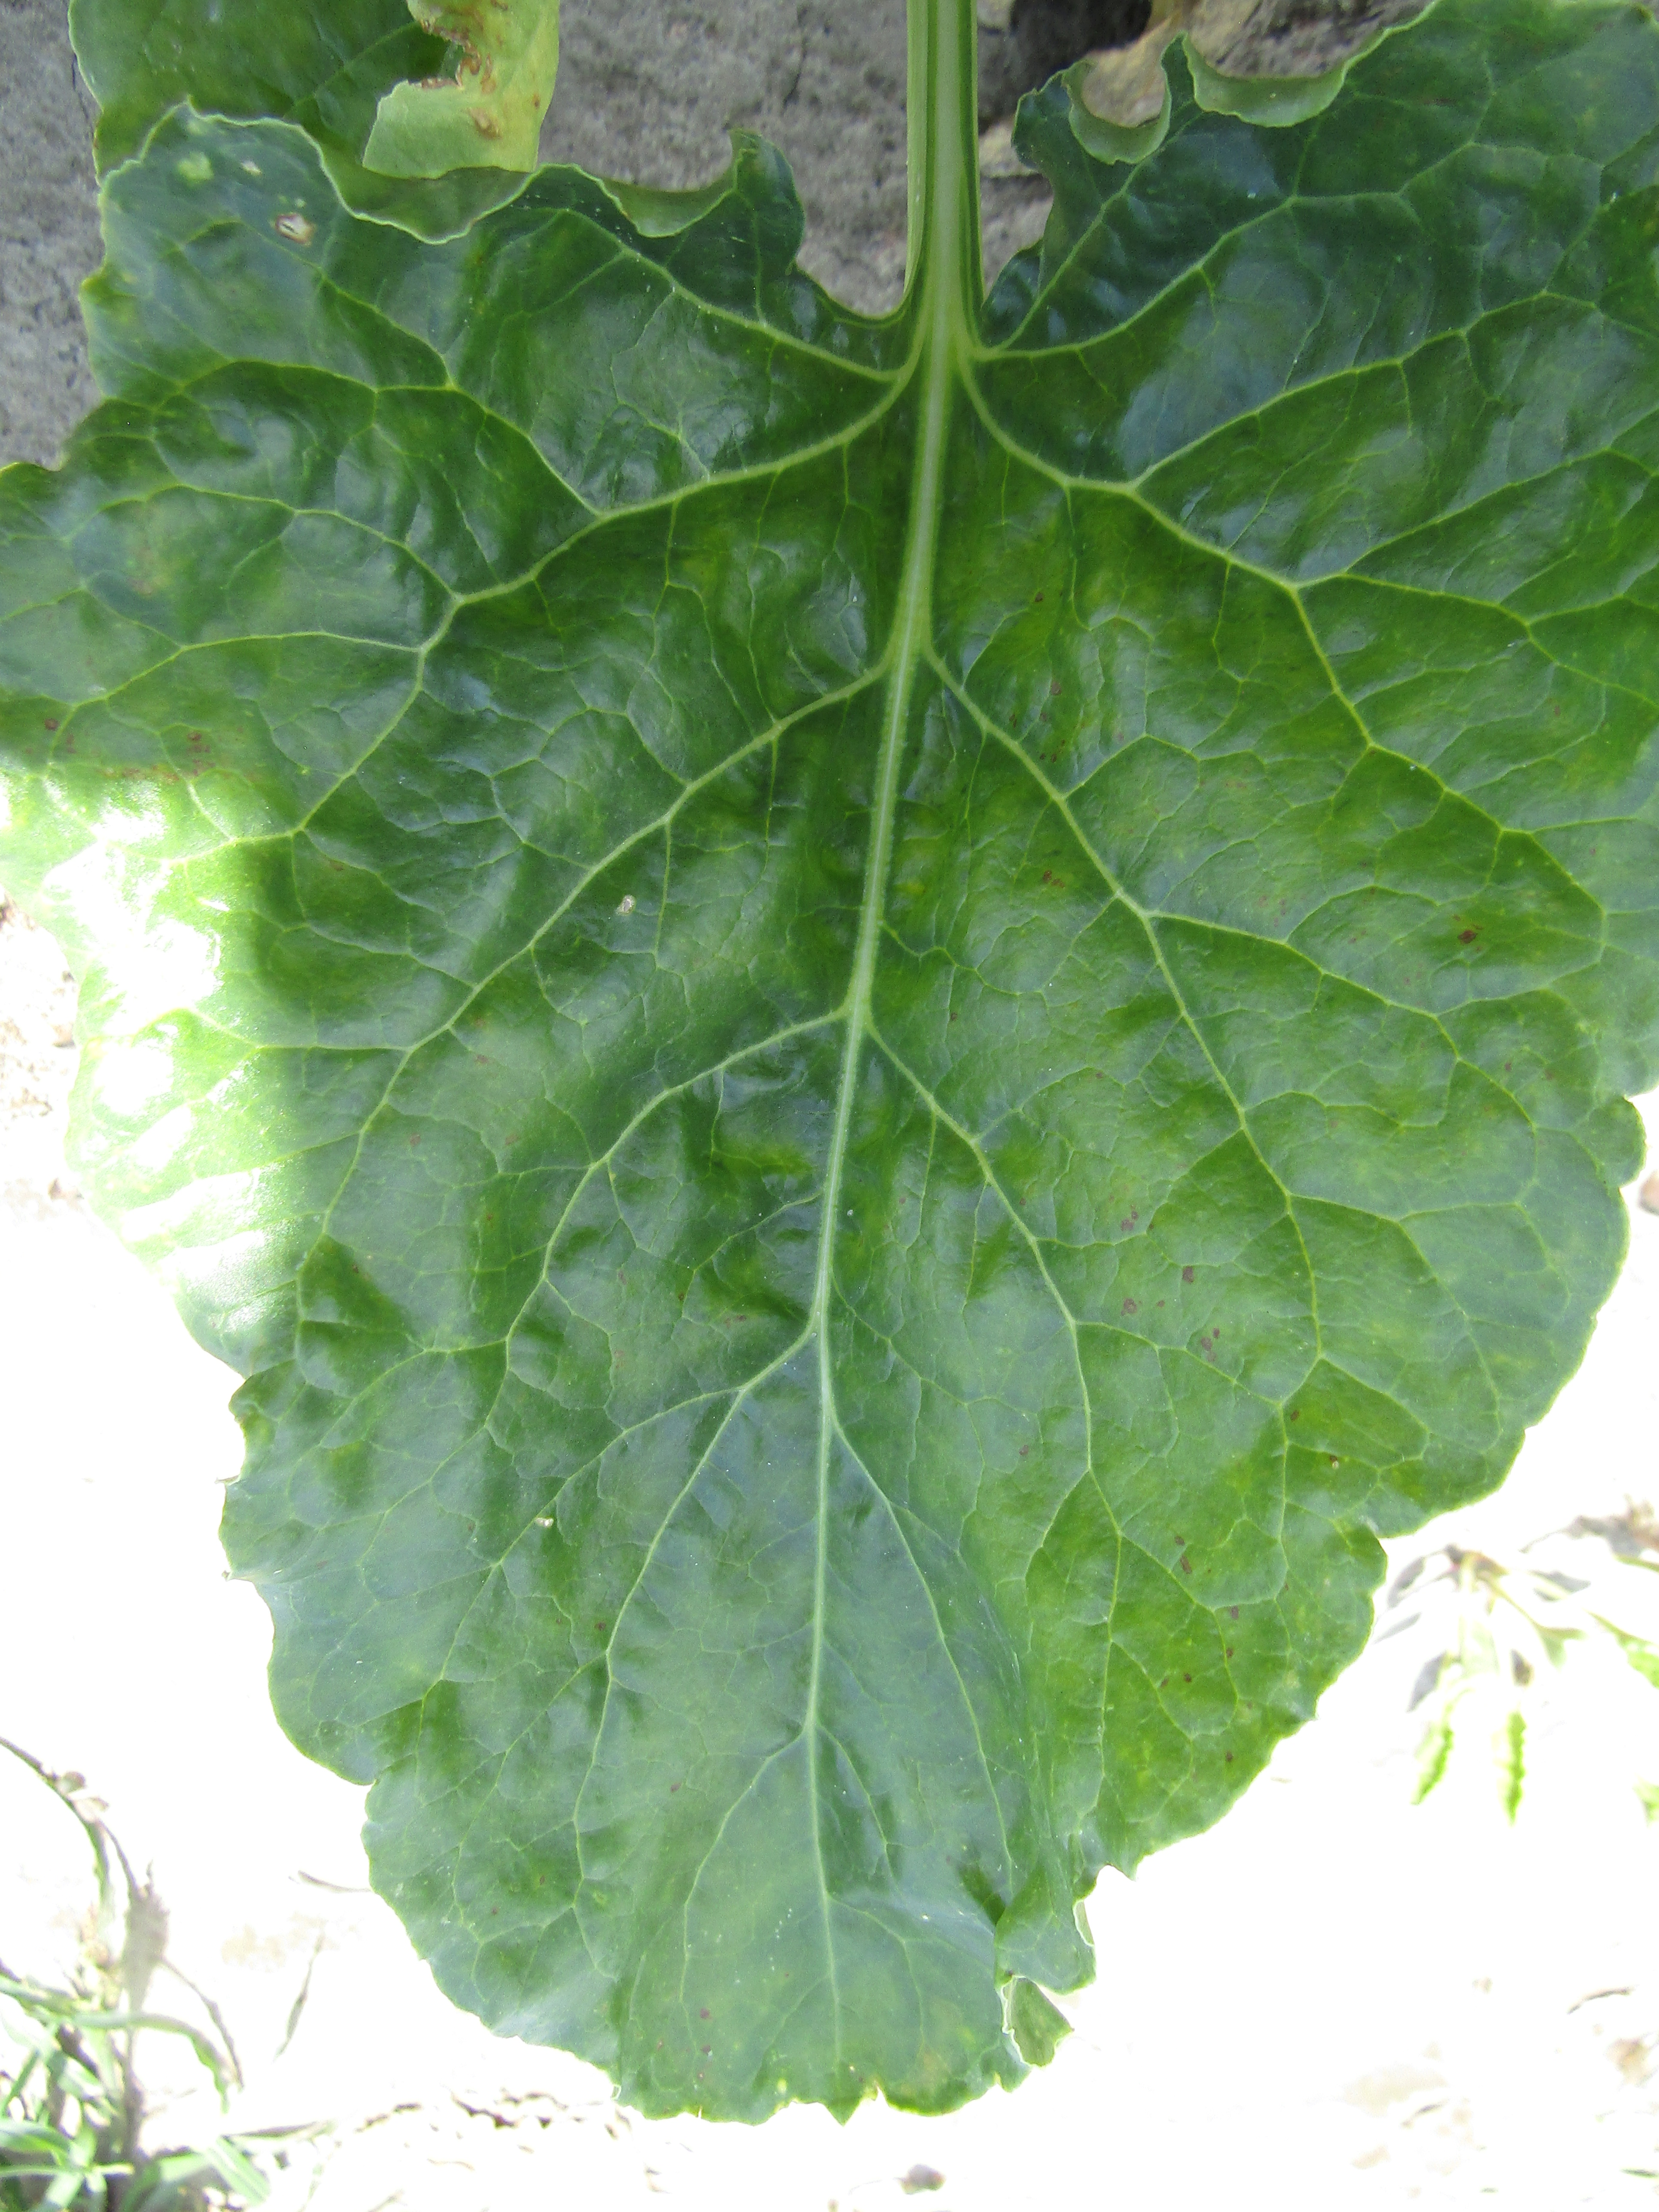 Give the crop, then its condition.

beet, cercospora
